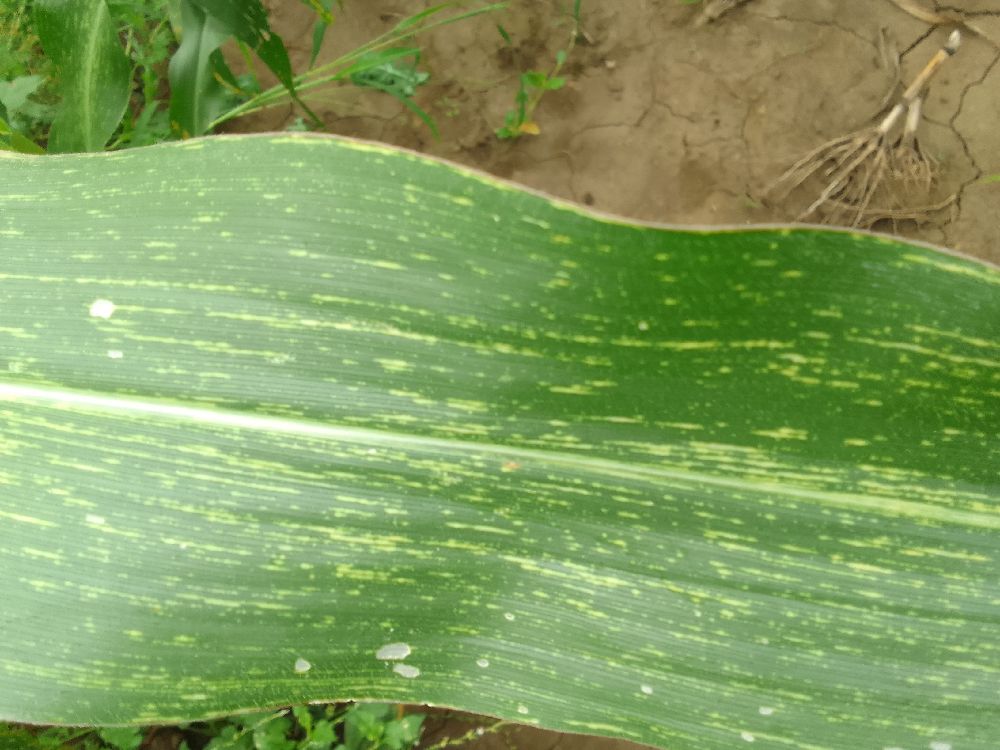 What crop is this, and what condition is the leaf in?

maize, maize streak virus
